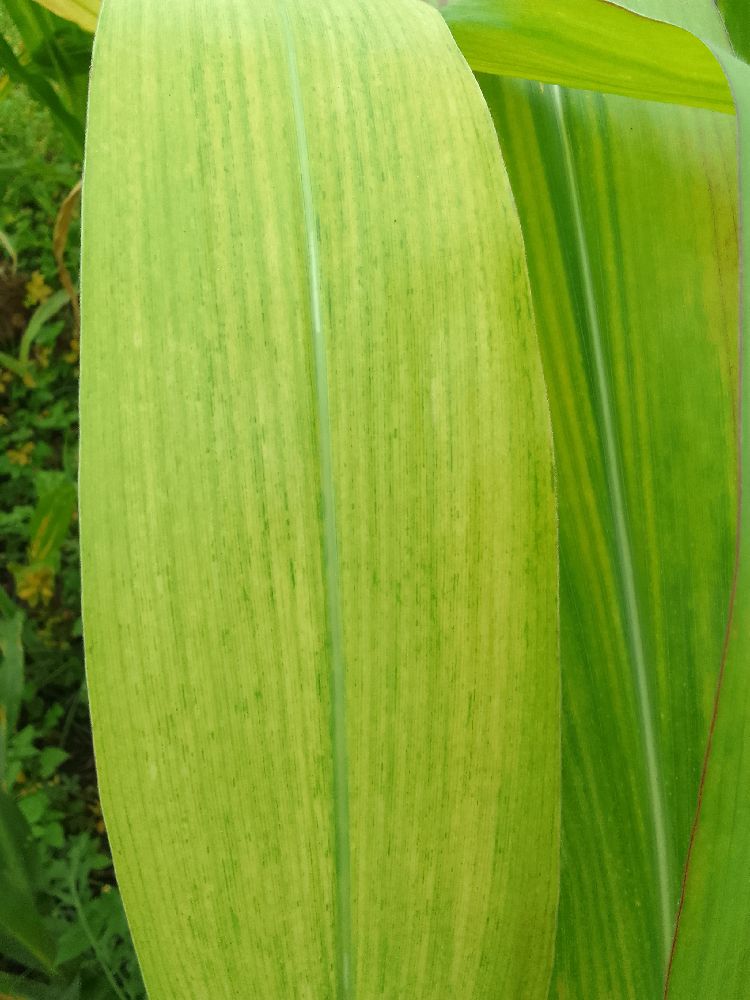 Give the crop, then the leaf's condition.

maize, maize lethal necrosis
